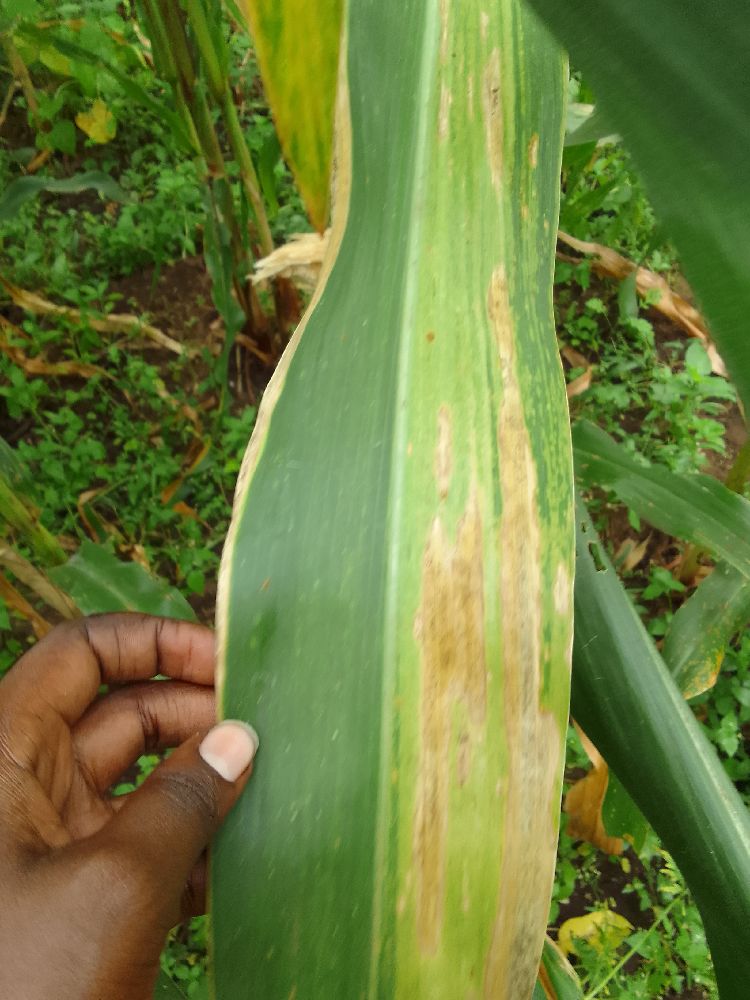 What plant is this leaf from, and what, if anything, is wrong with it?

maize, maize lethal necrosis
